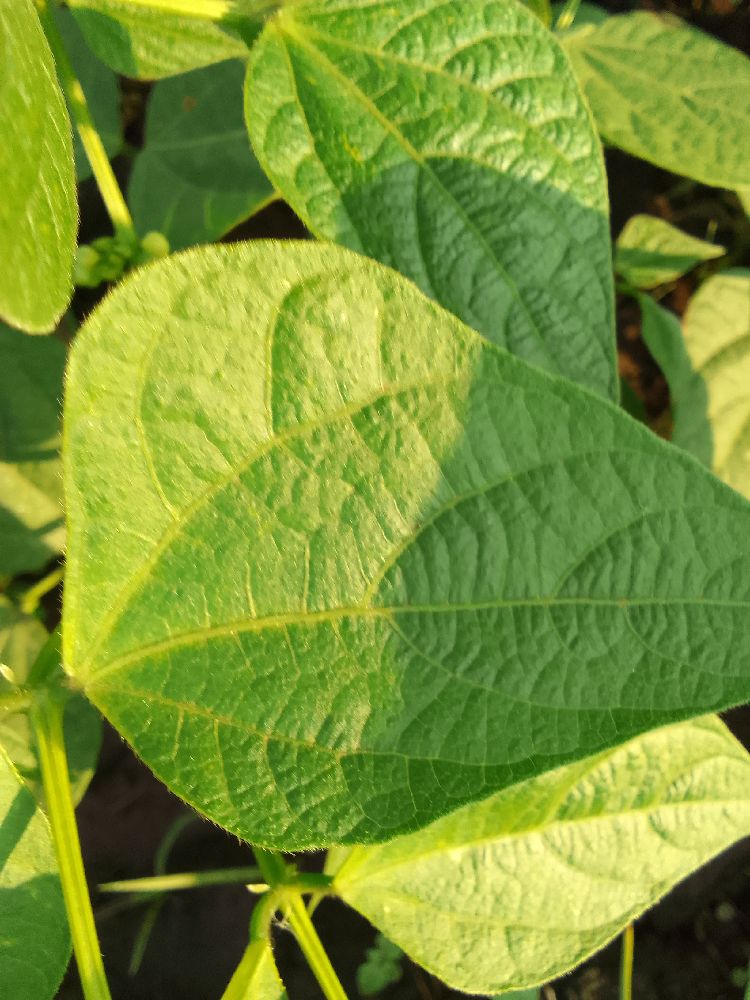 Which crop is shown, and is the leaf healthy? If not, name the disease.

common bean, healthy
